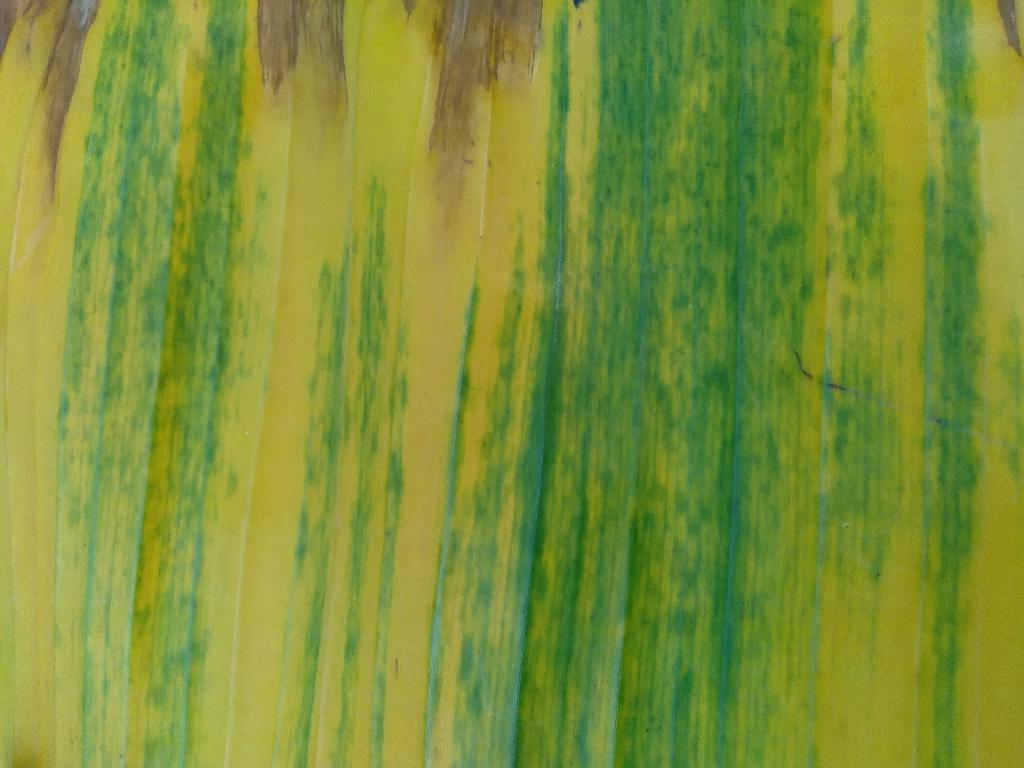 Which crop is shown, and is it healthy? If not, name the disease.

banana, fusarium wilt race 1
